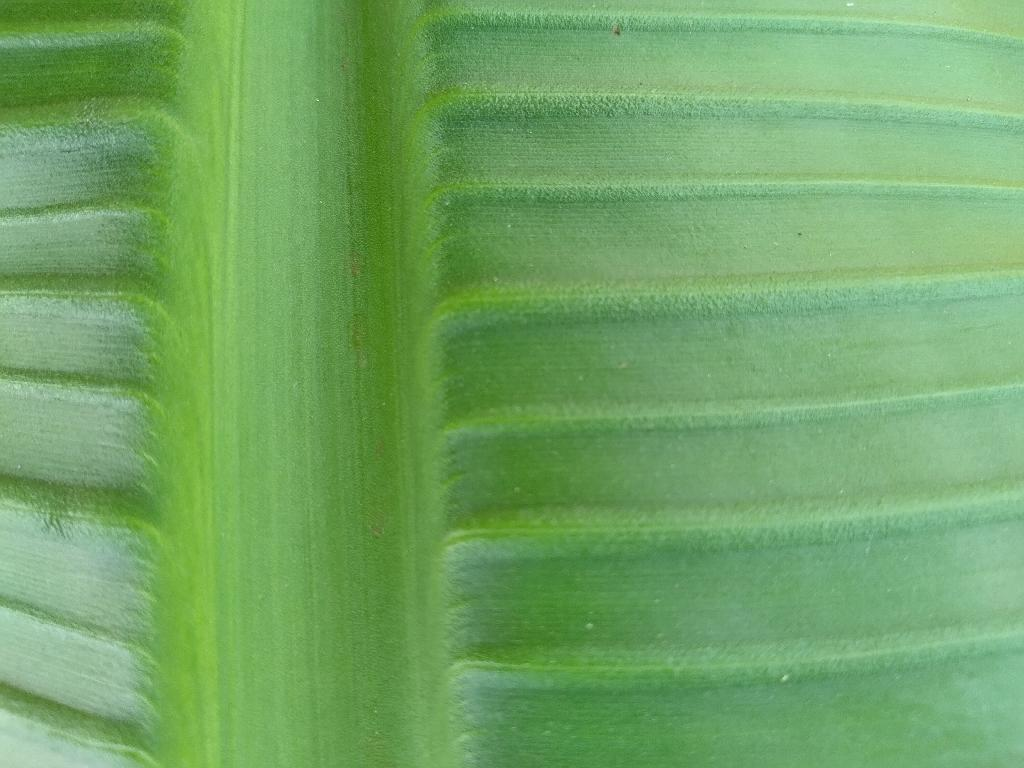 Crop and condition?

banana, healthy
